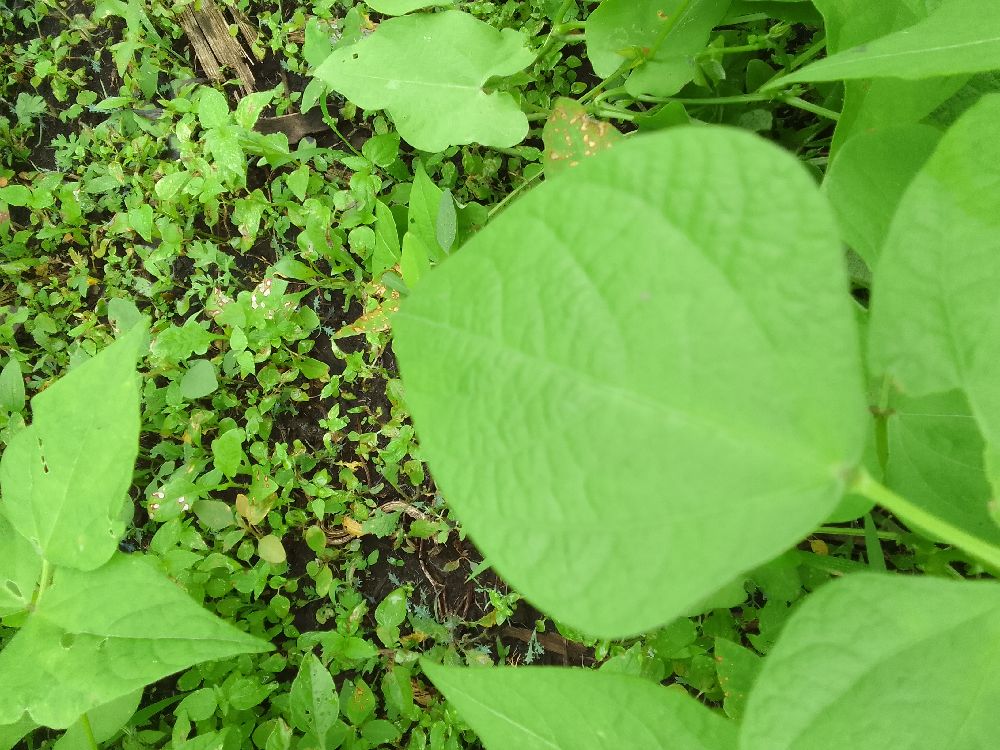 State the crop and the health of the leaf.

common bean, healthy
